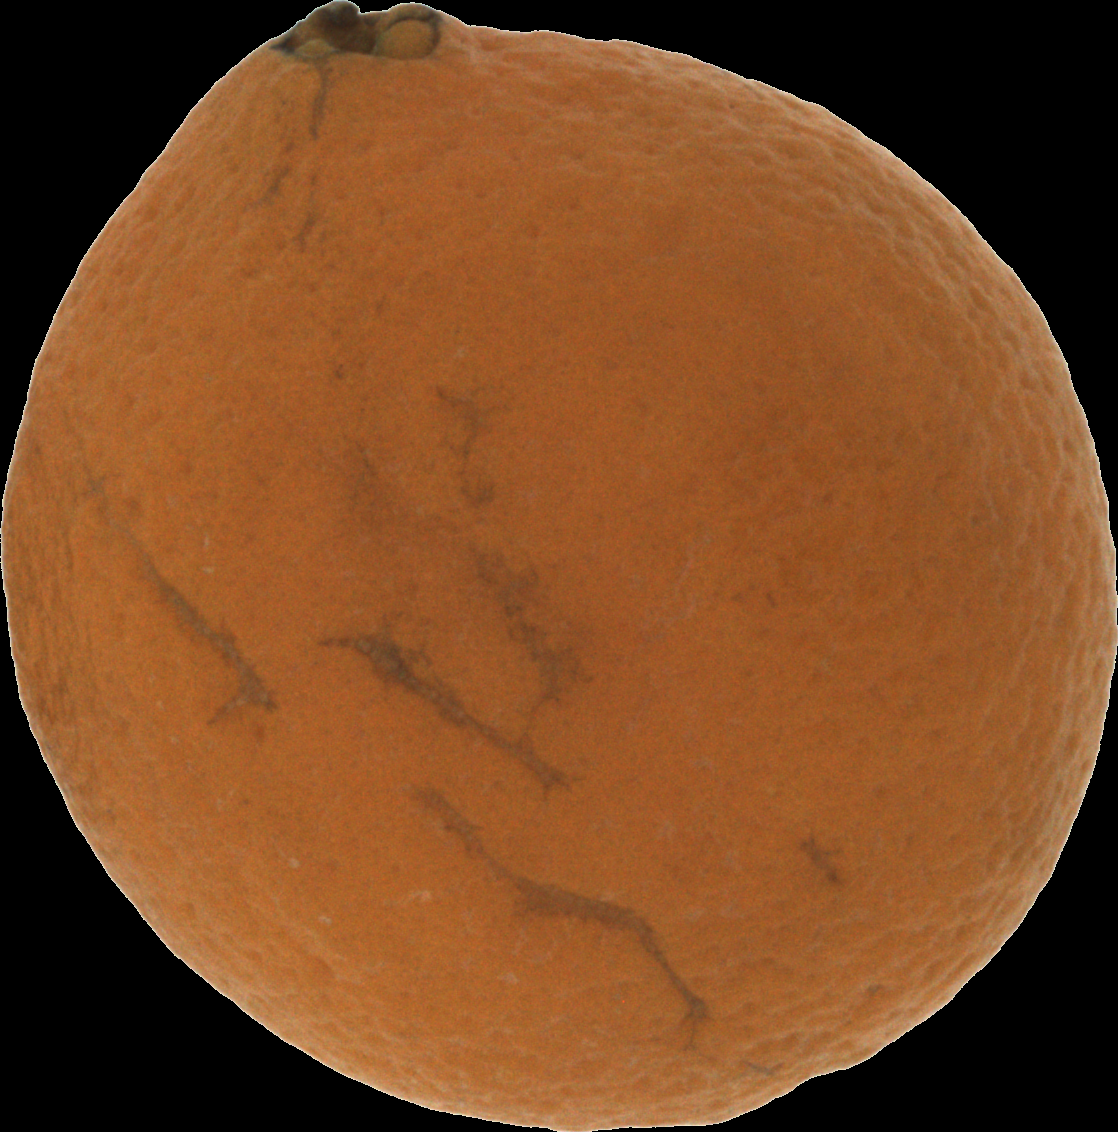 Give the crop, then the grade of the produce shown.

orange, bad
